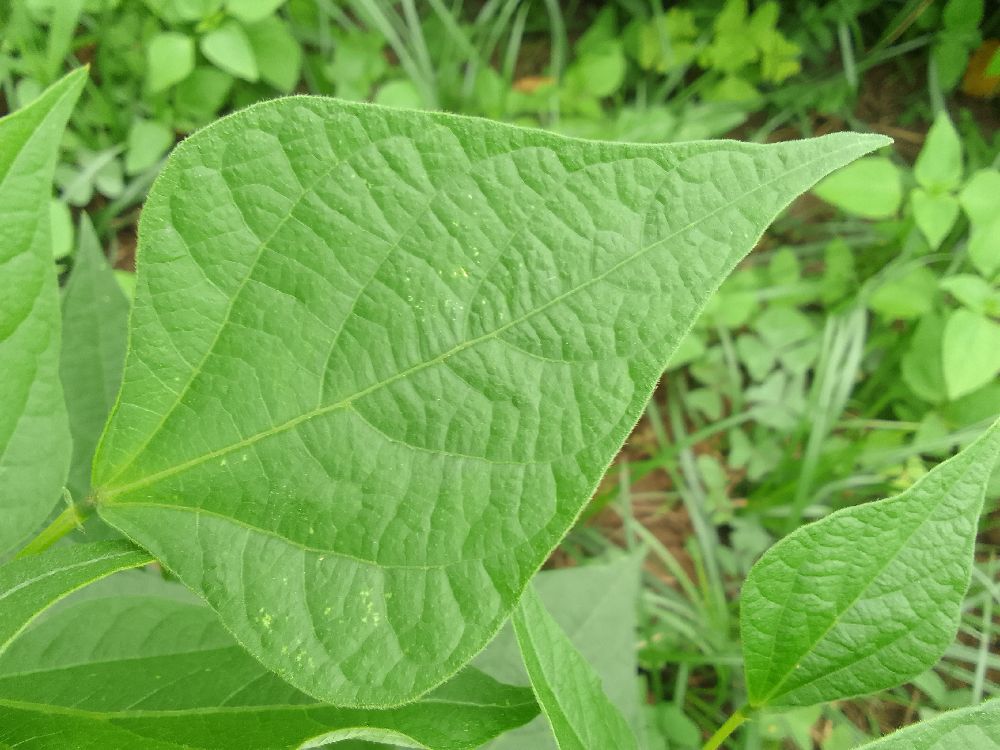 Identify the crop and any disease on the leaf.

common bean, healthy
